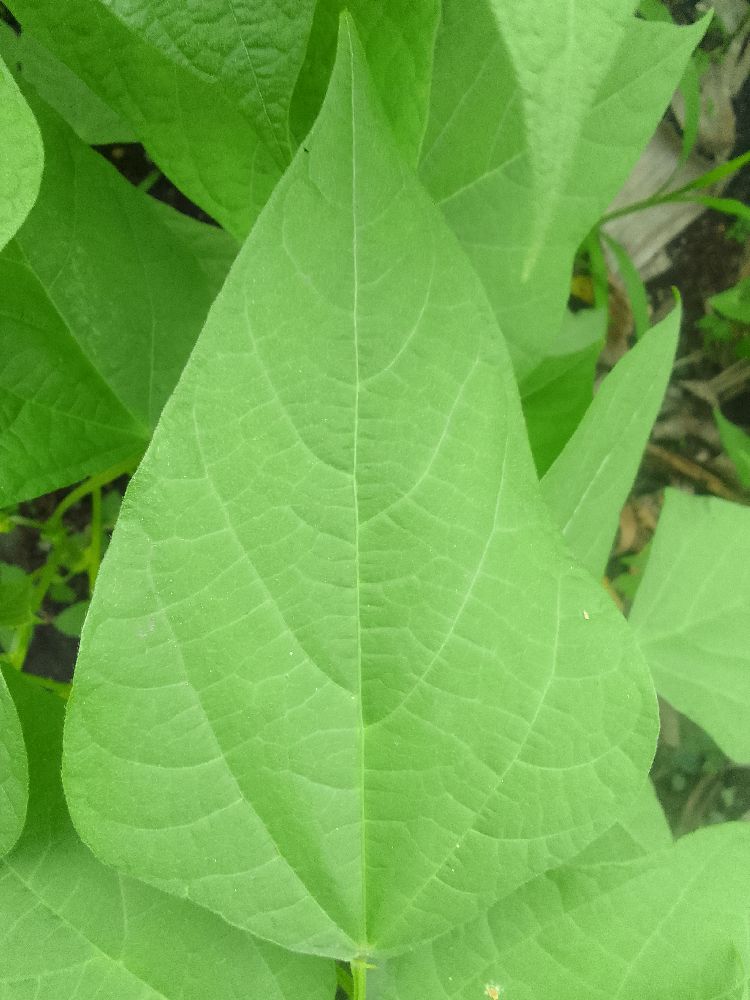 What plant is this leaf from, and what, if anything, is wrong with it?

common bean, healthy
